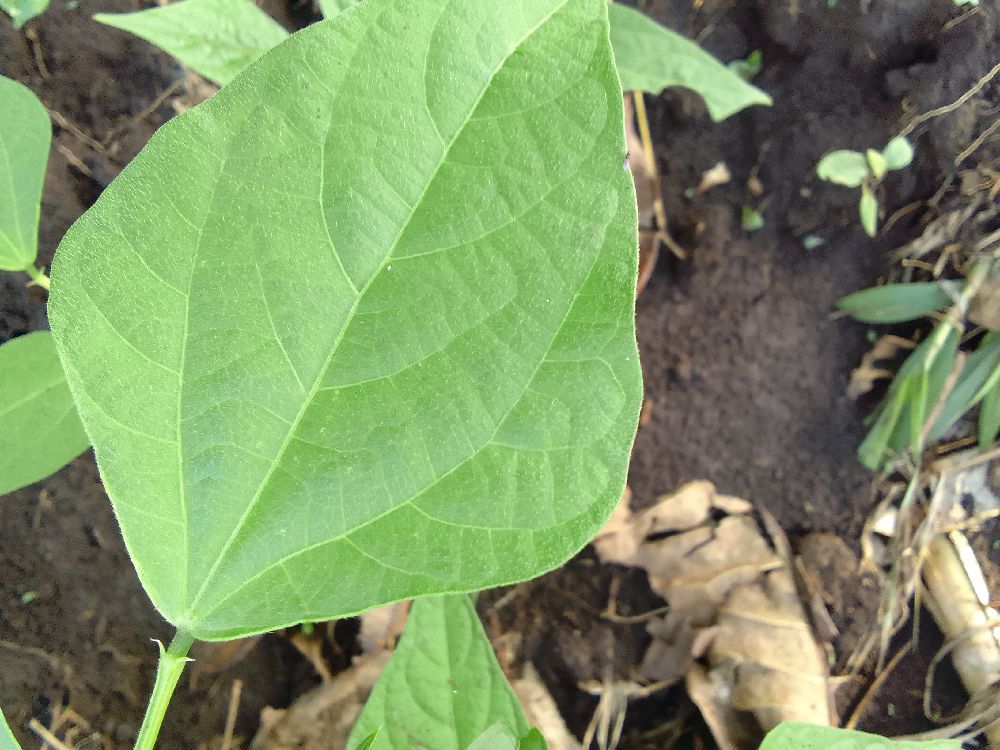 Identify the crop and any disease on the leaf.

common bean, healthy
